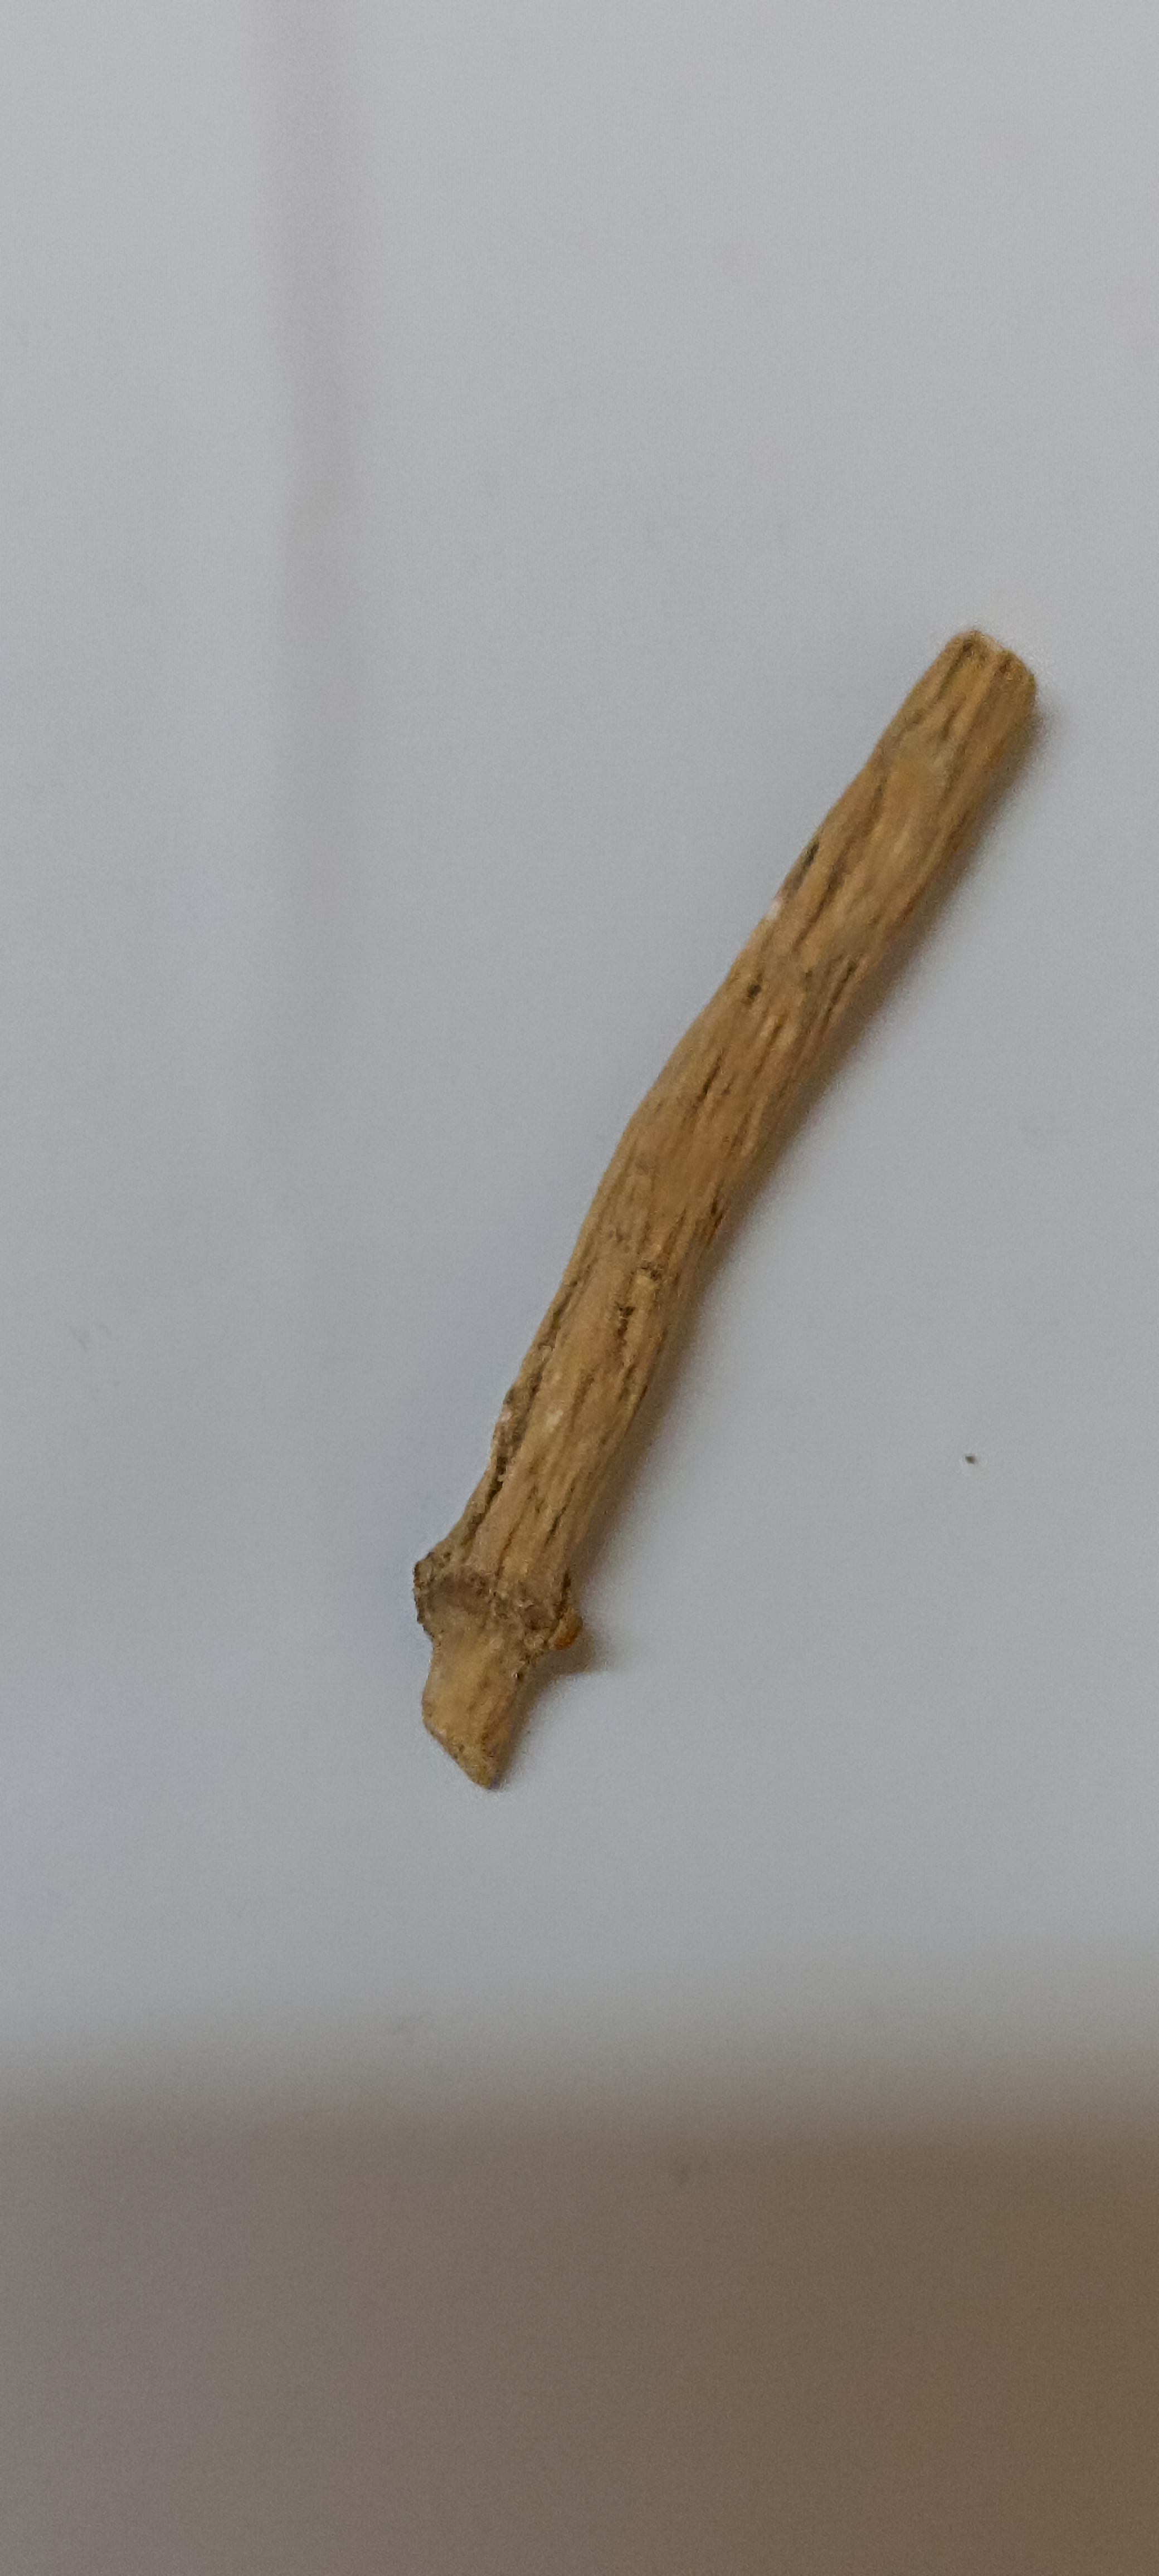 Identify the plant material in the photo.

ashwagandha
